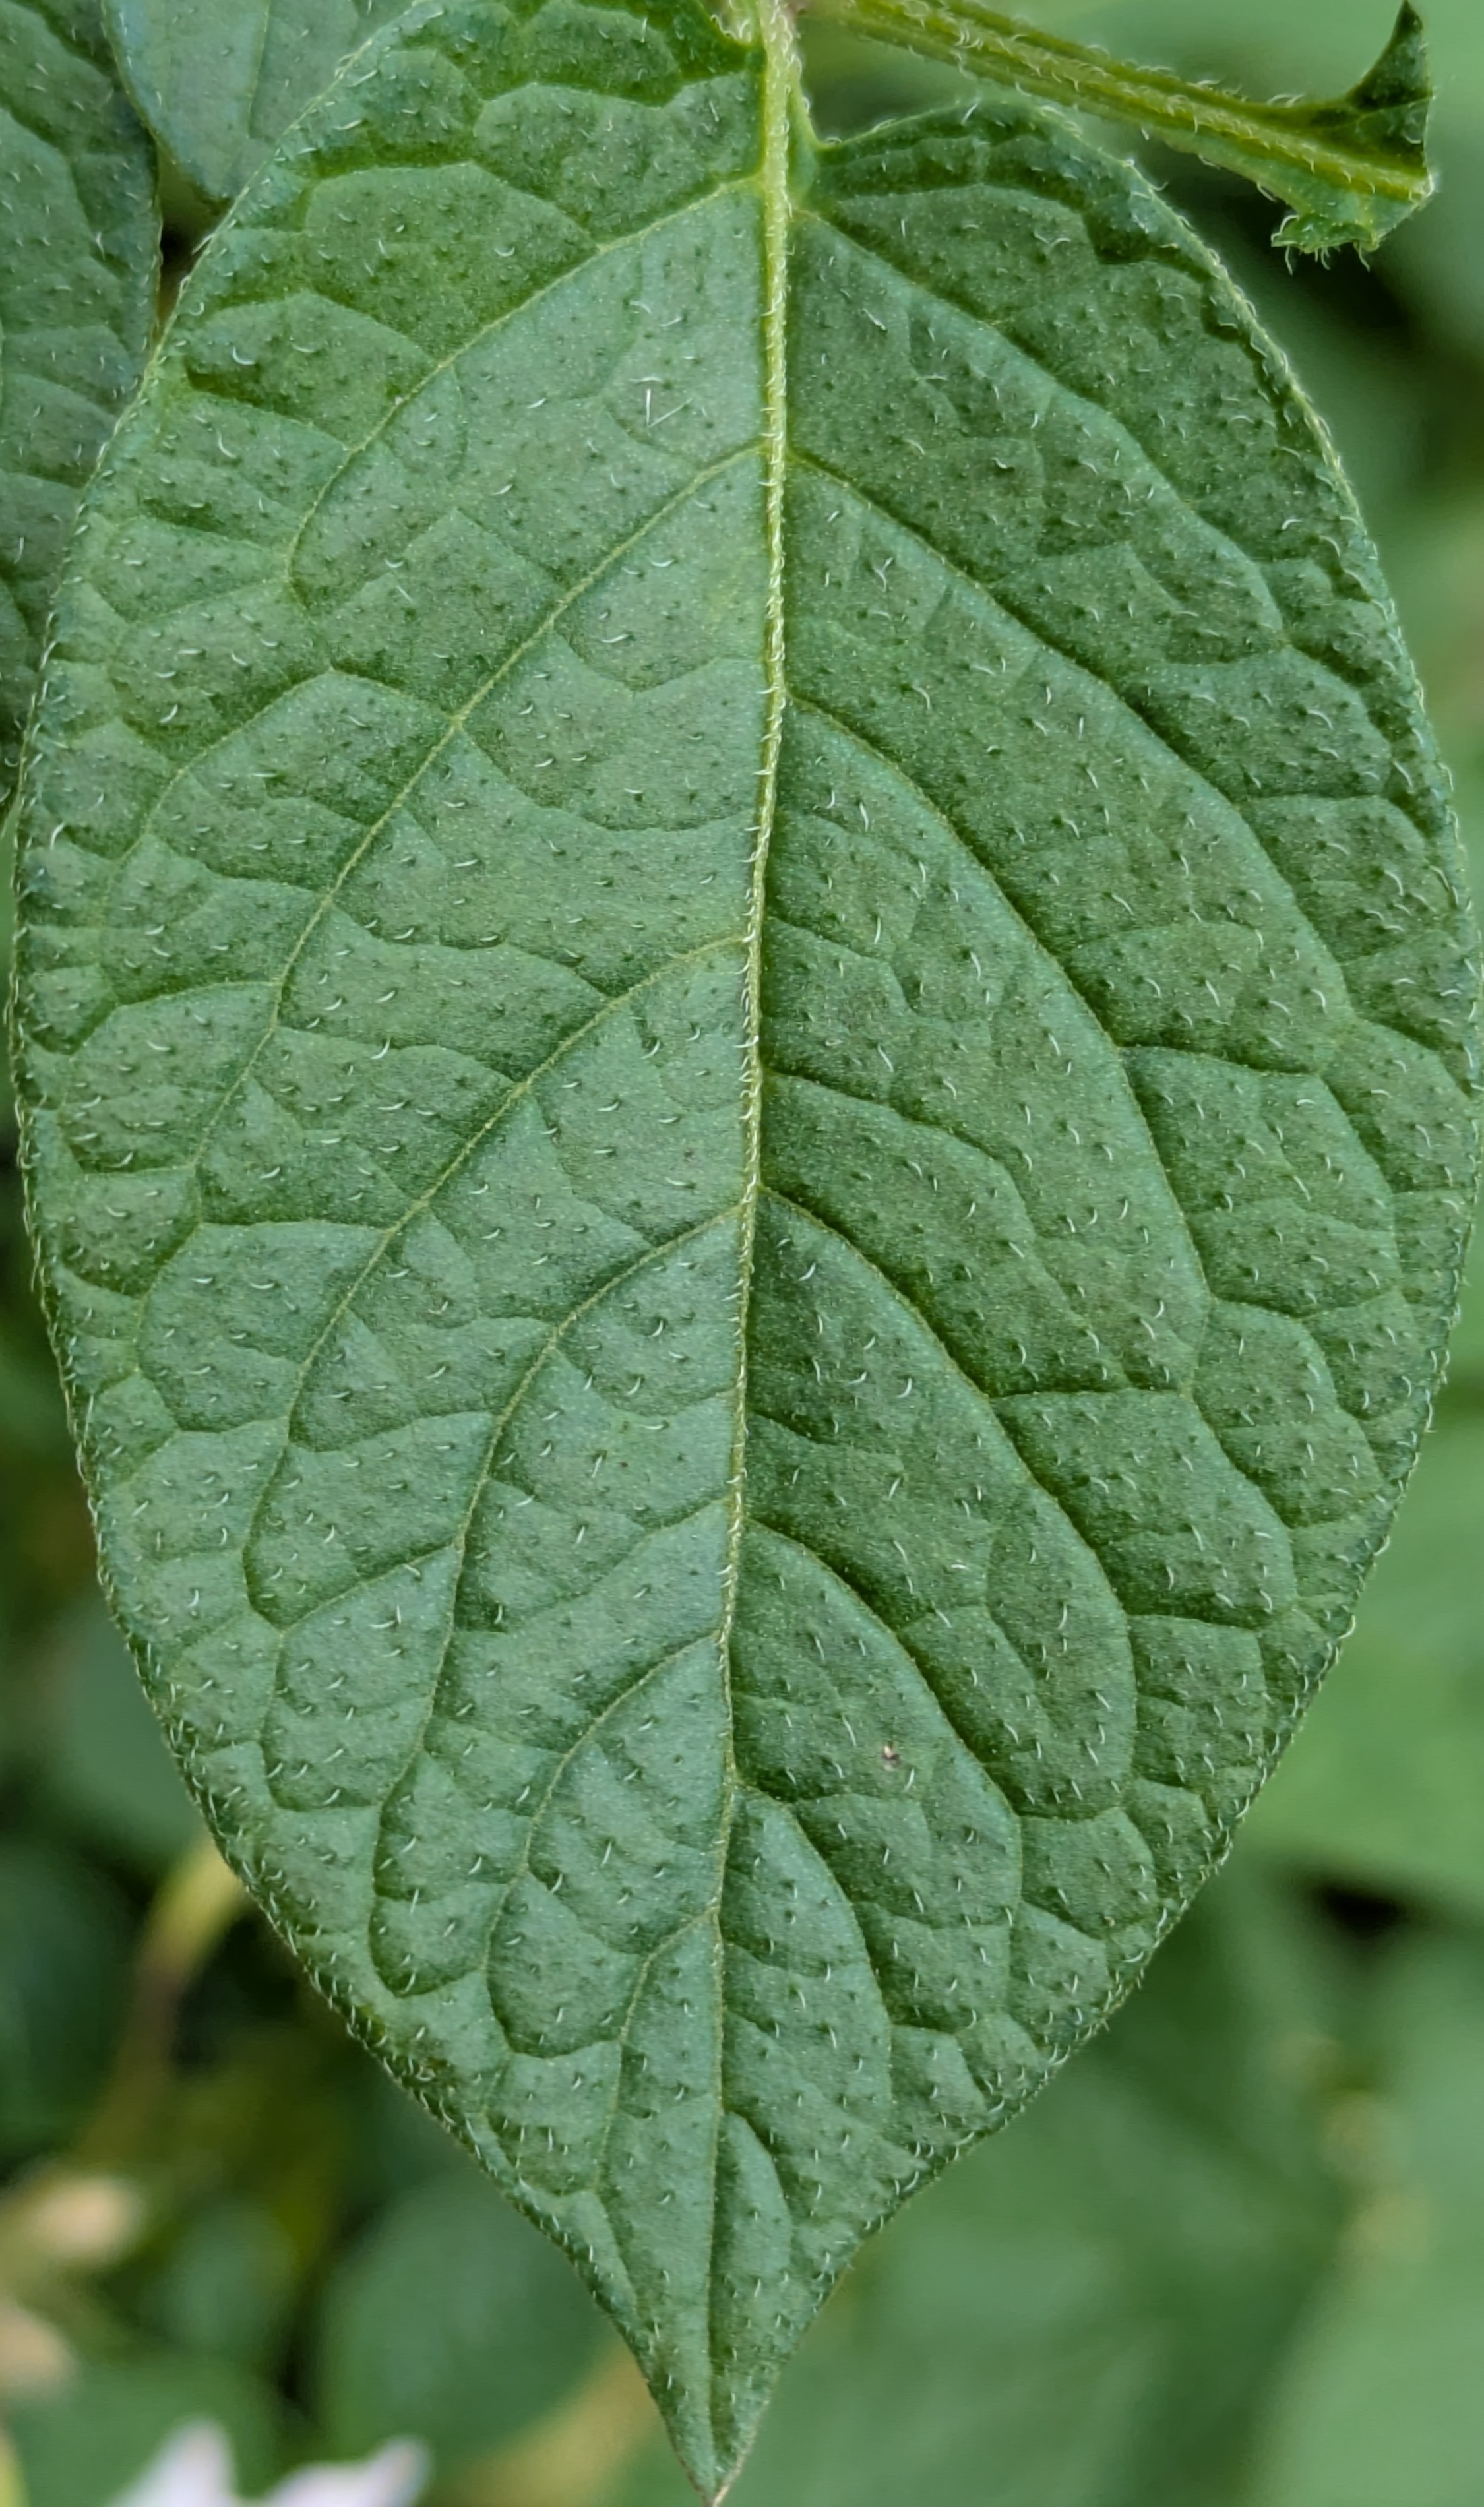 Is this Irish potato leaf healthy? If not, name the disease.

healthy
